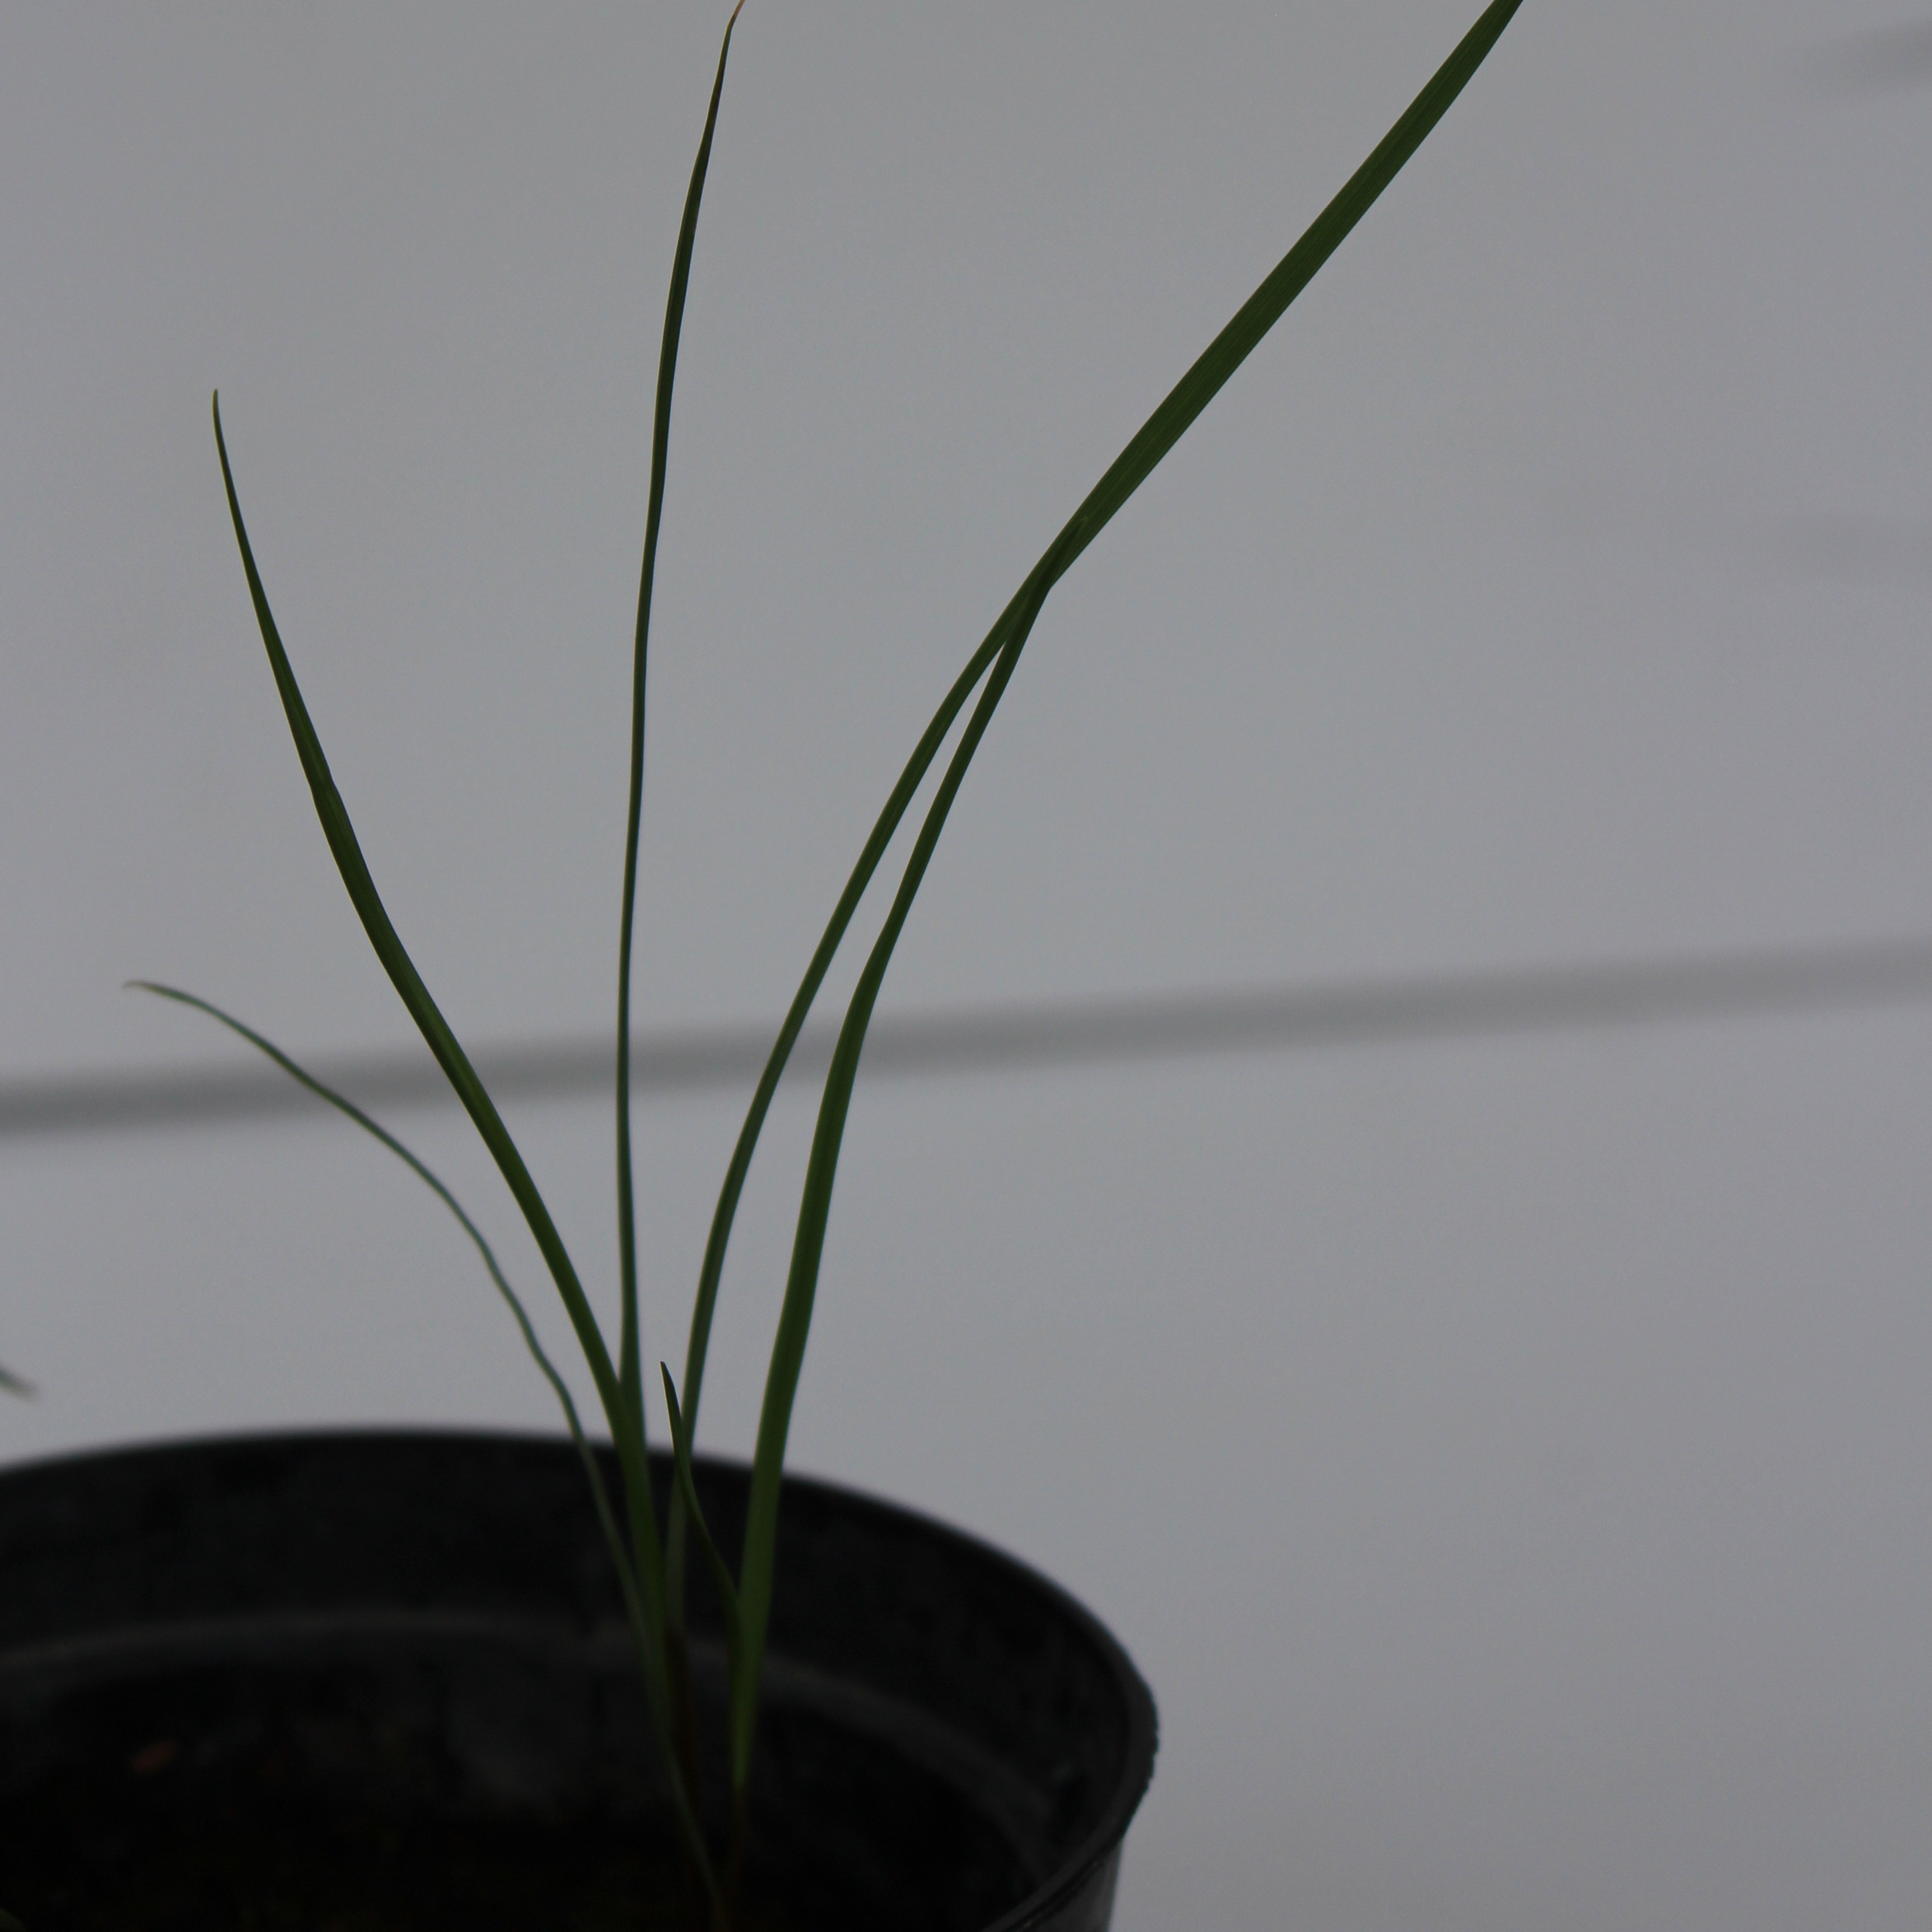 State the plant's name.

Lolium multiflorum
